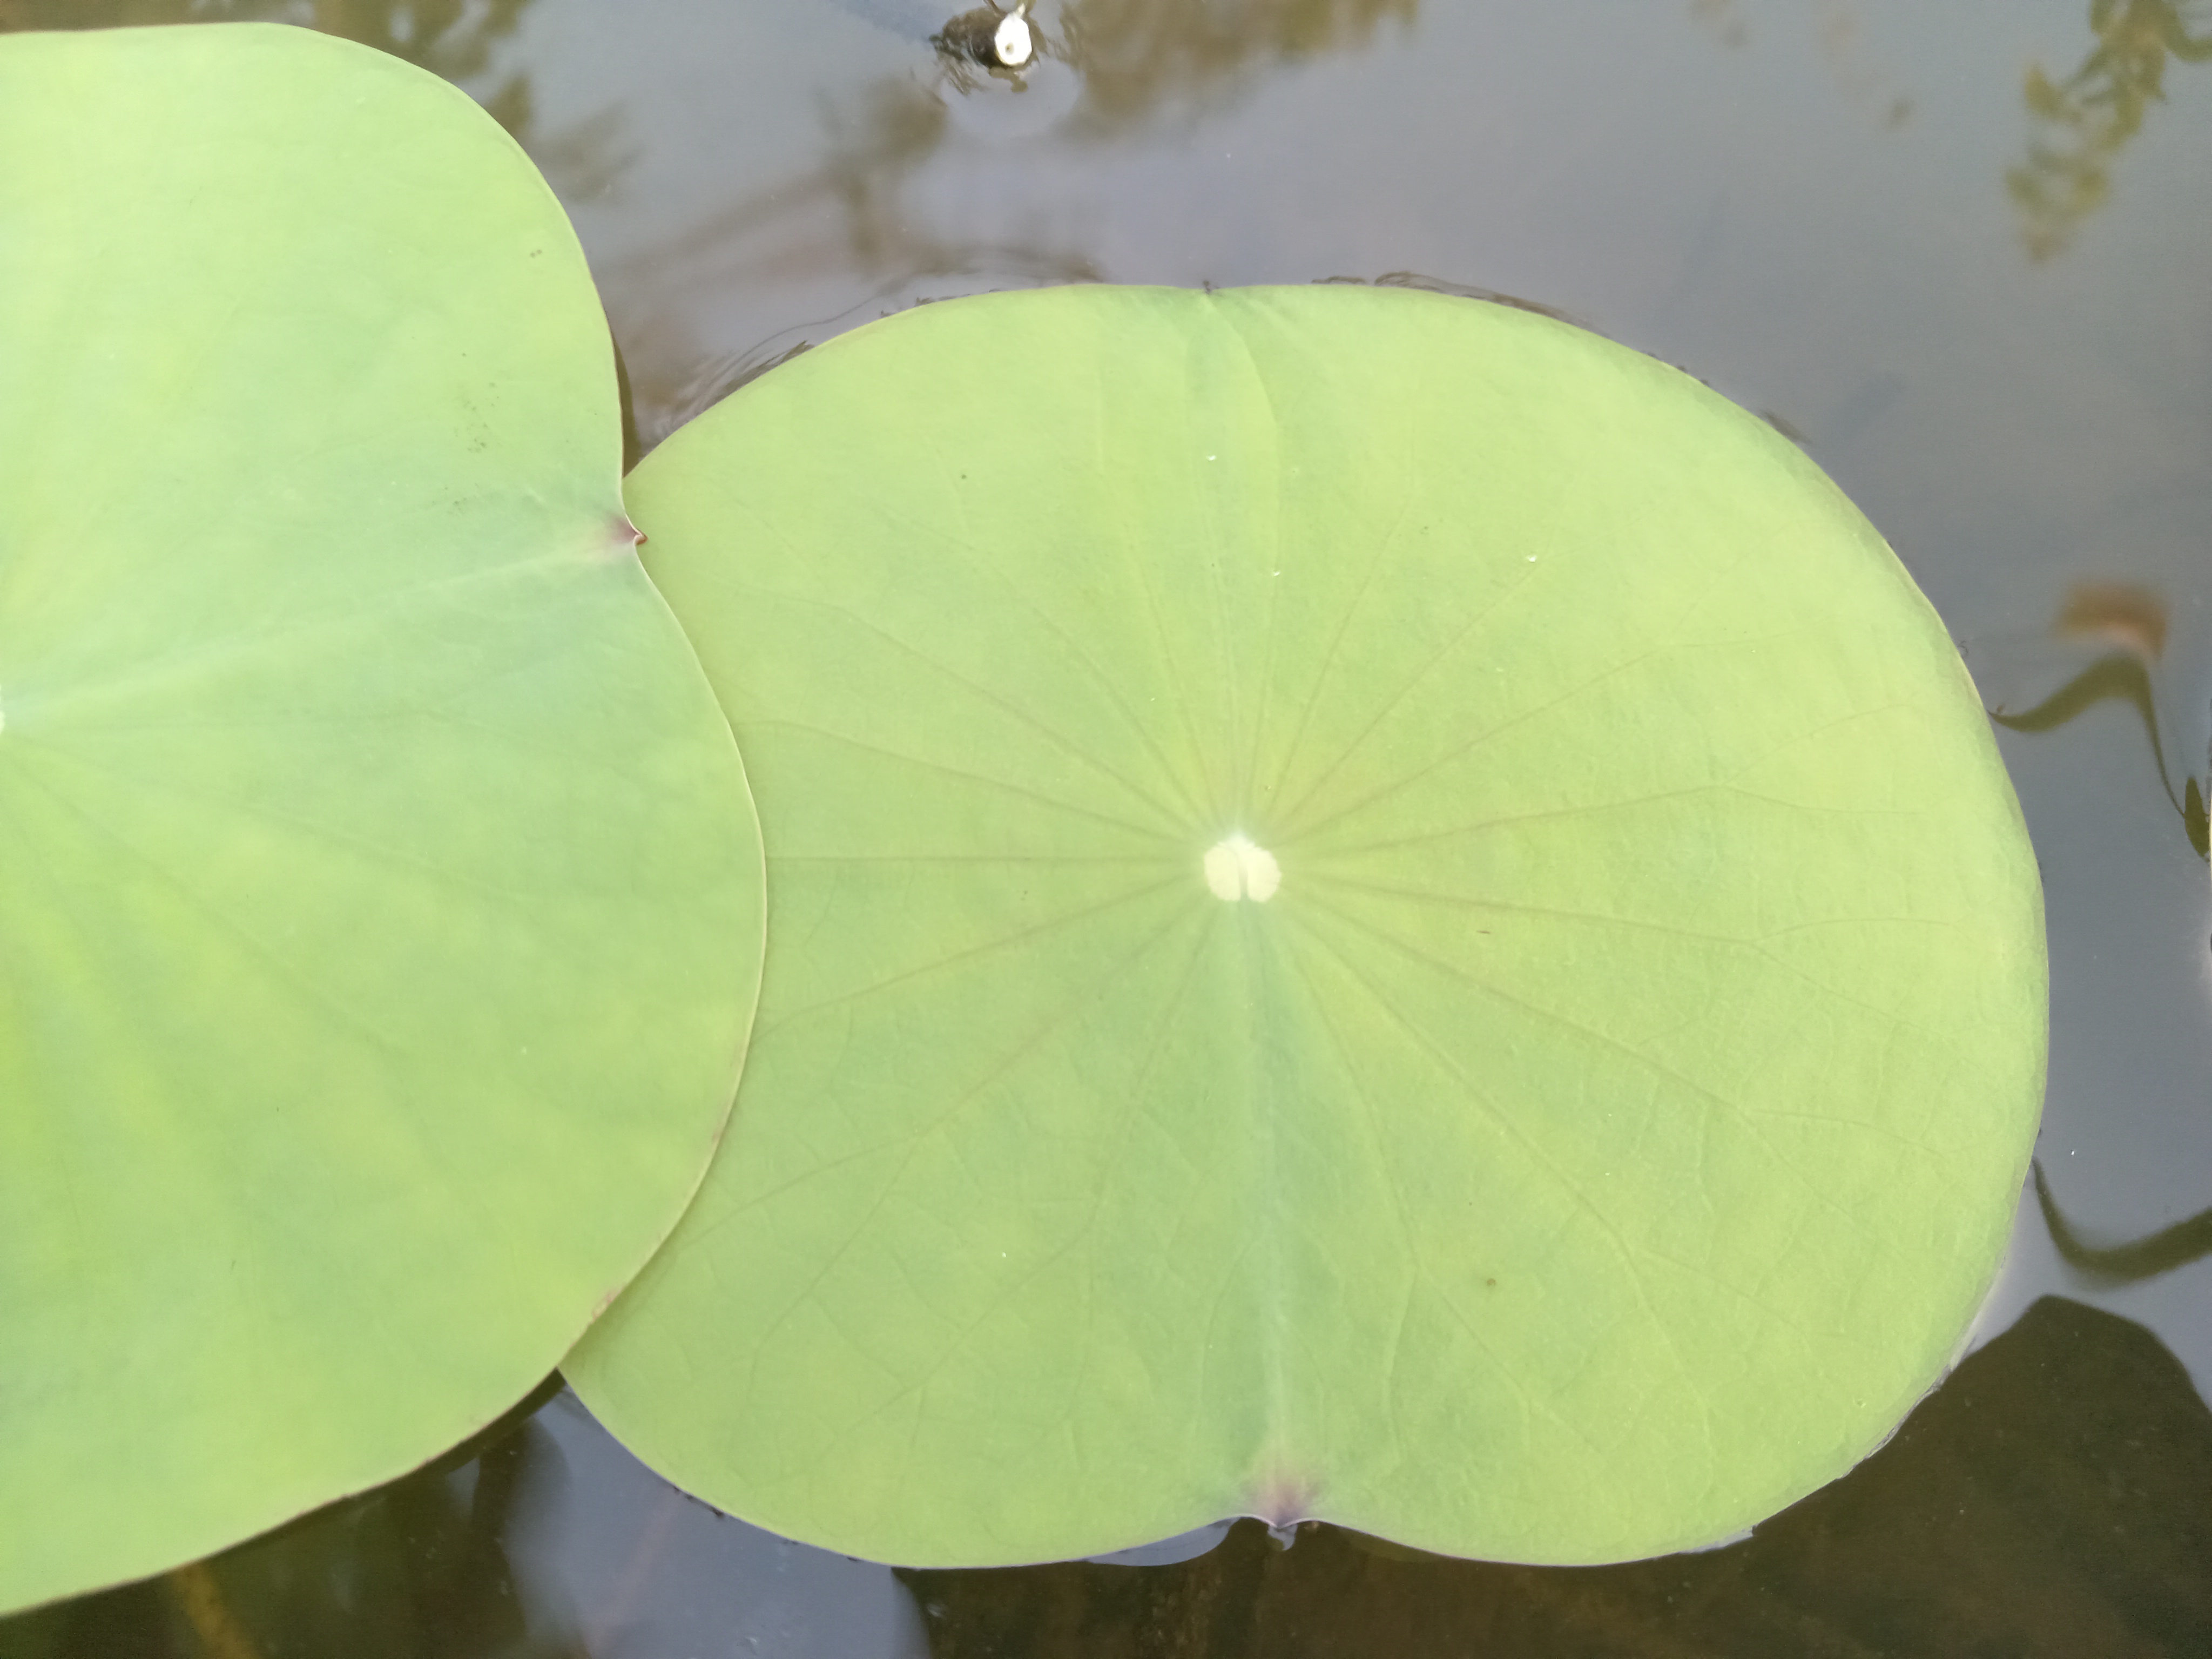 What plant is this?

lotus
